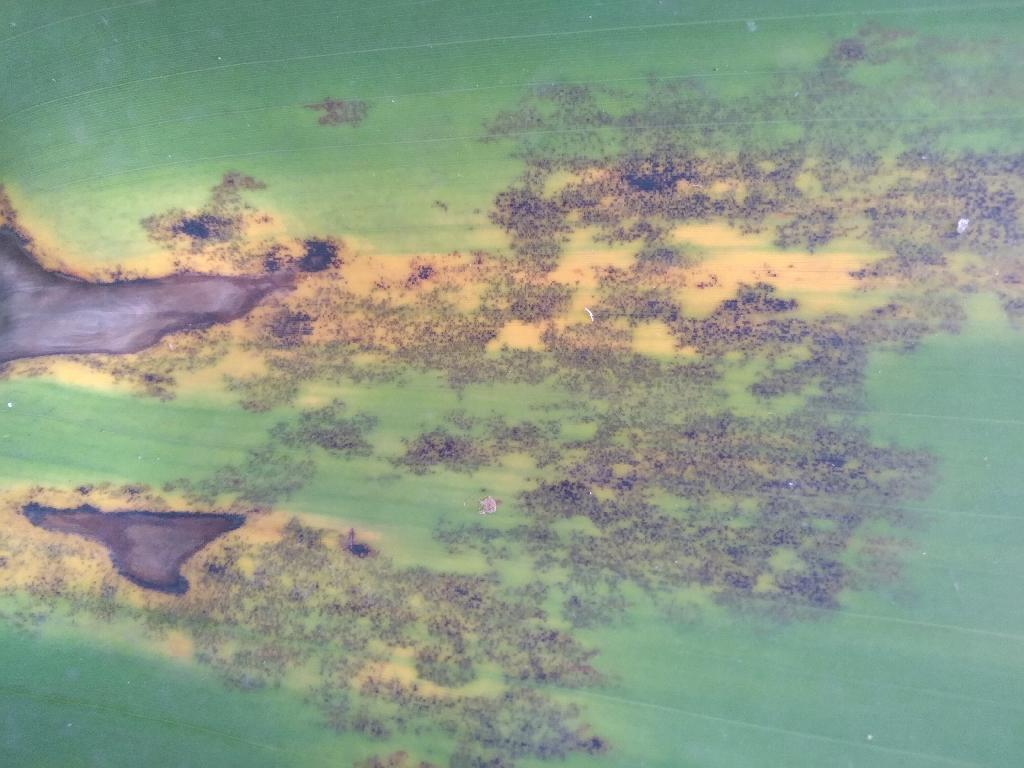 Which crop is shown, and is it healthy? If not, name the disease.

banana, black sigatoka
